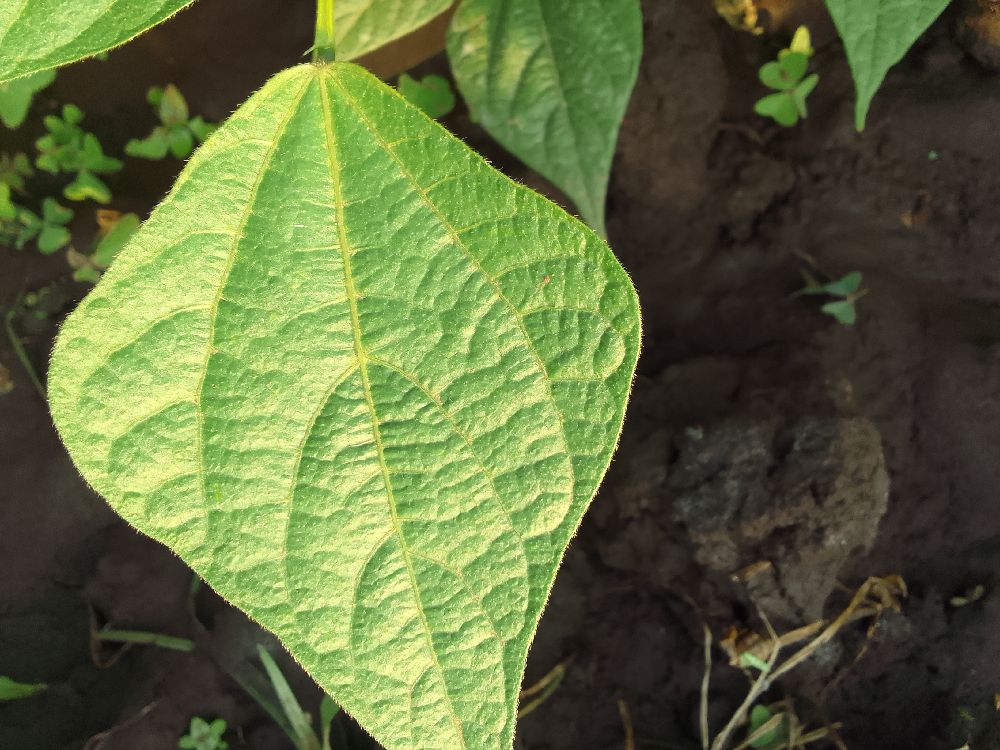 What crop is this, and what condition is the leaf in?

common bean, healthy
